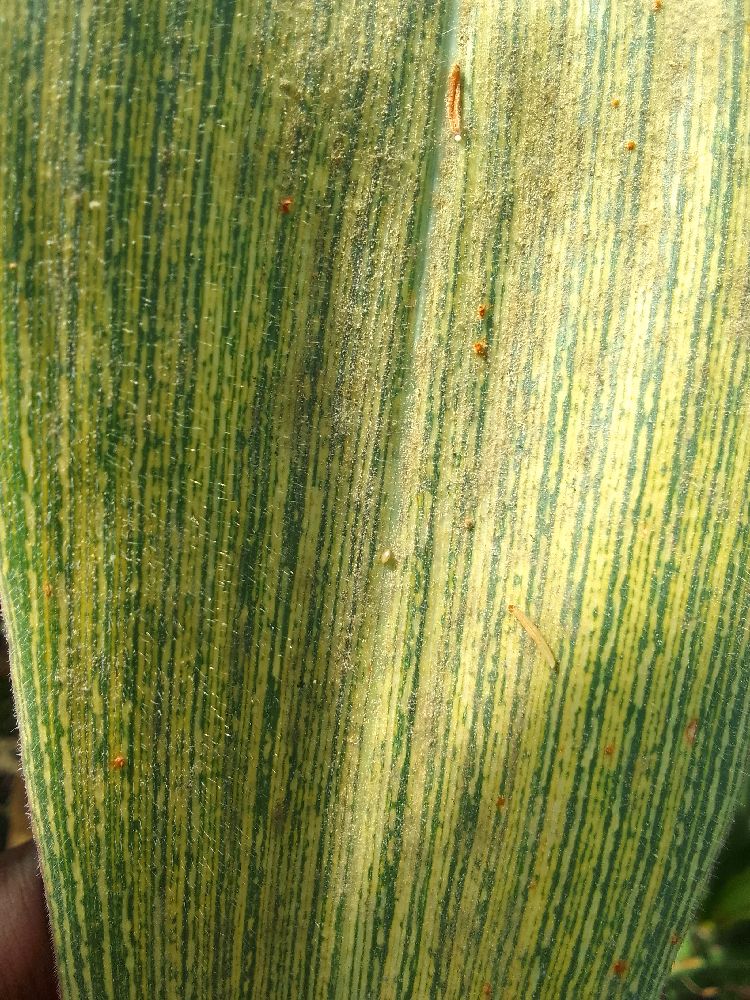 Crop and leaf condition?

maize, maize streak virus
